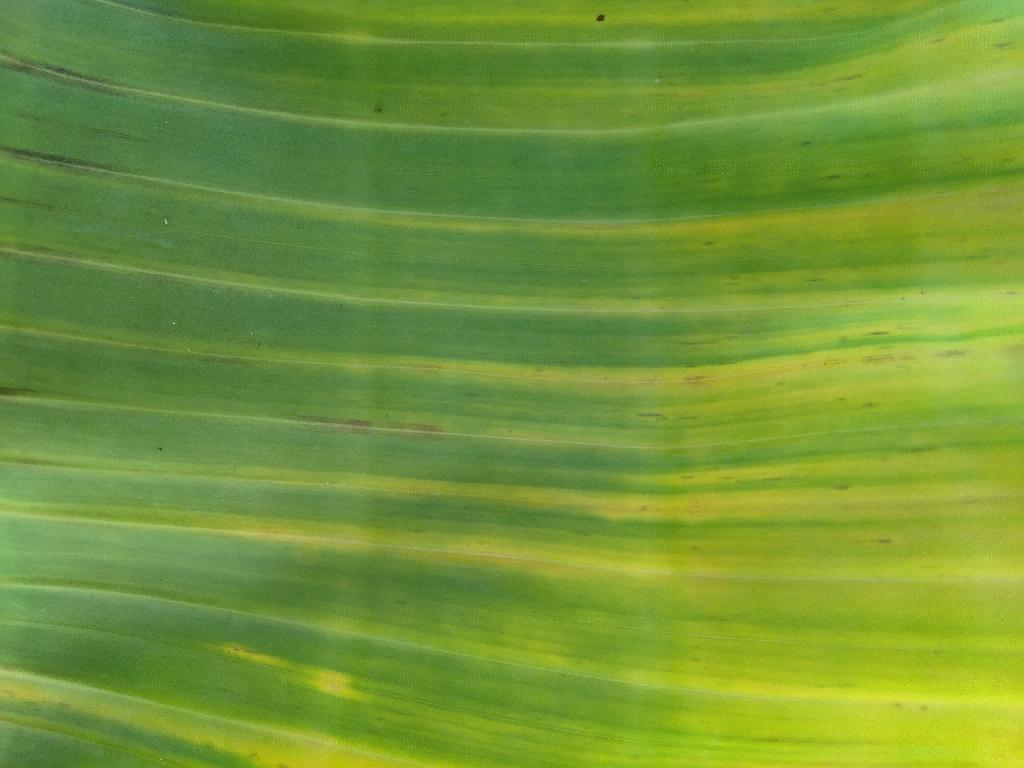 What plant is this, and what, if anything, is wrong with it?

banana, fusarium wilt race 1
